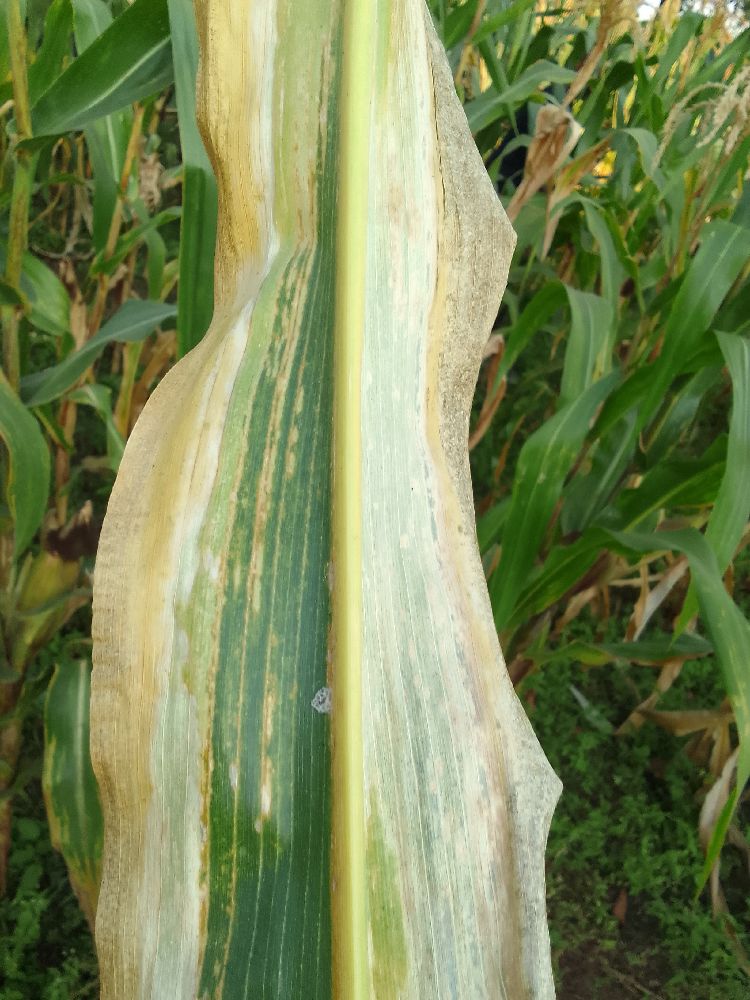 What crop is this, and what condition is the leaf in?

maize, maize lethal necrosis
